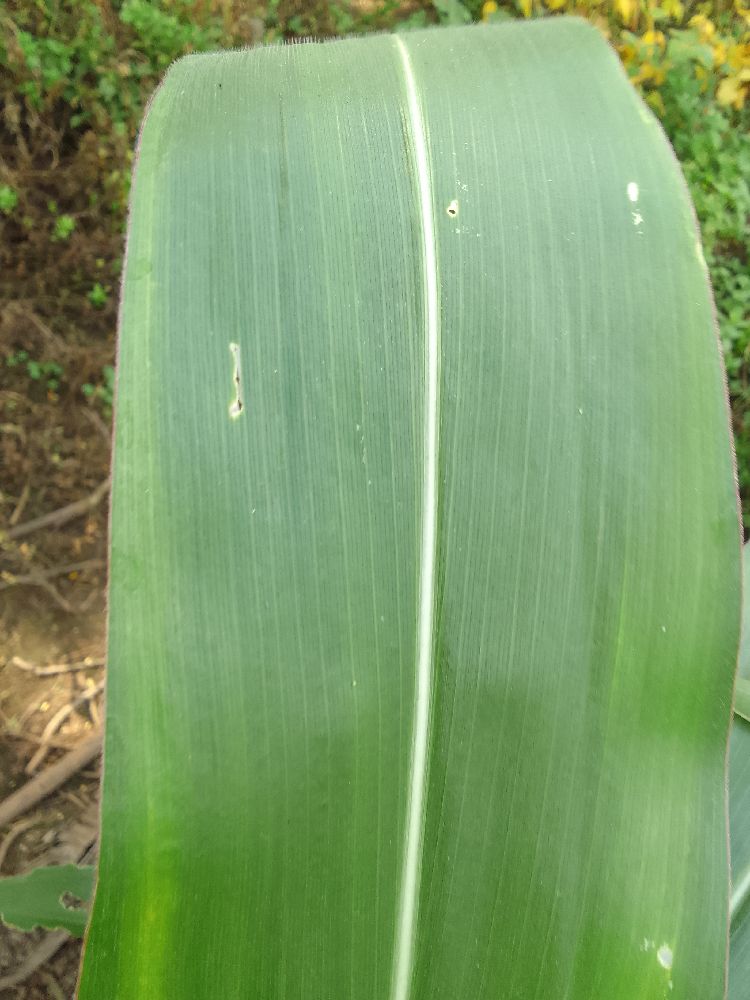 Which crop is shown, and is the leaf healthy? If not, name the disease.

maize, healthy
